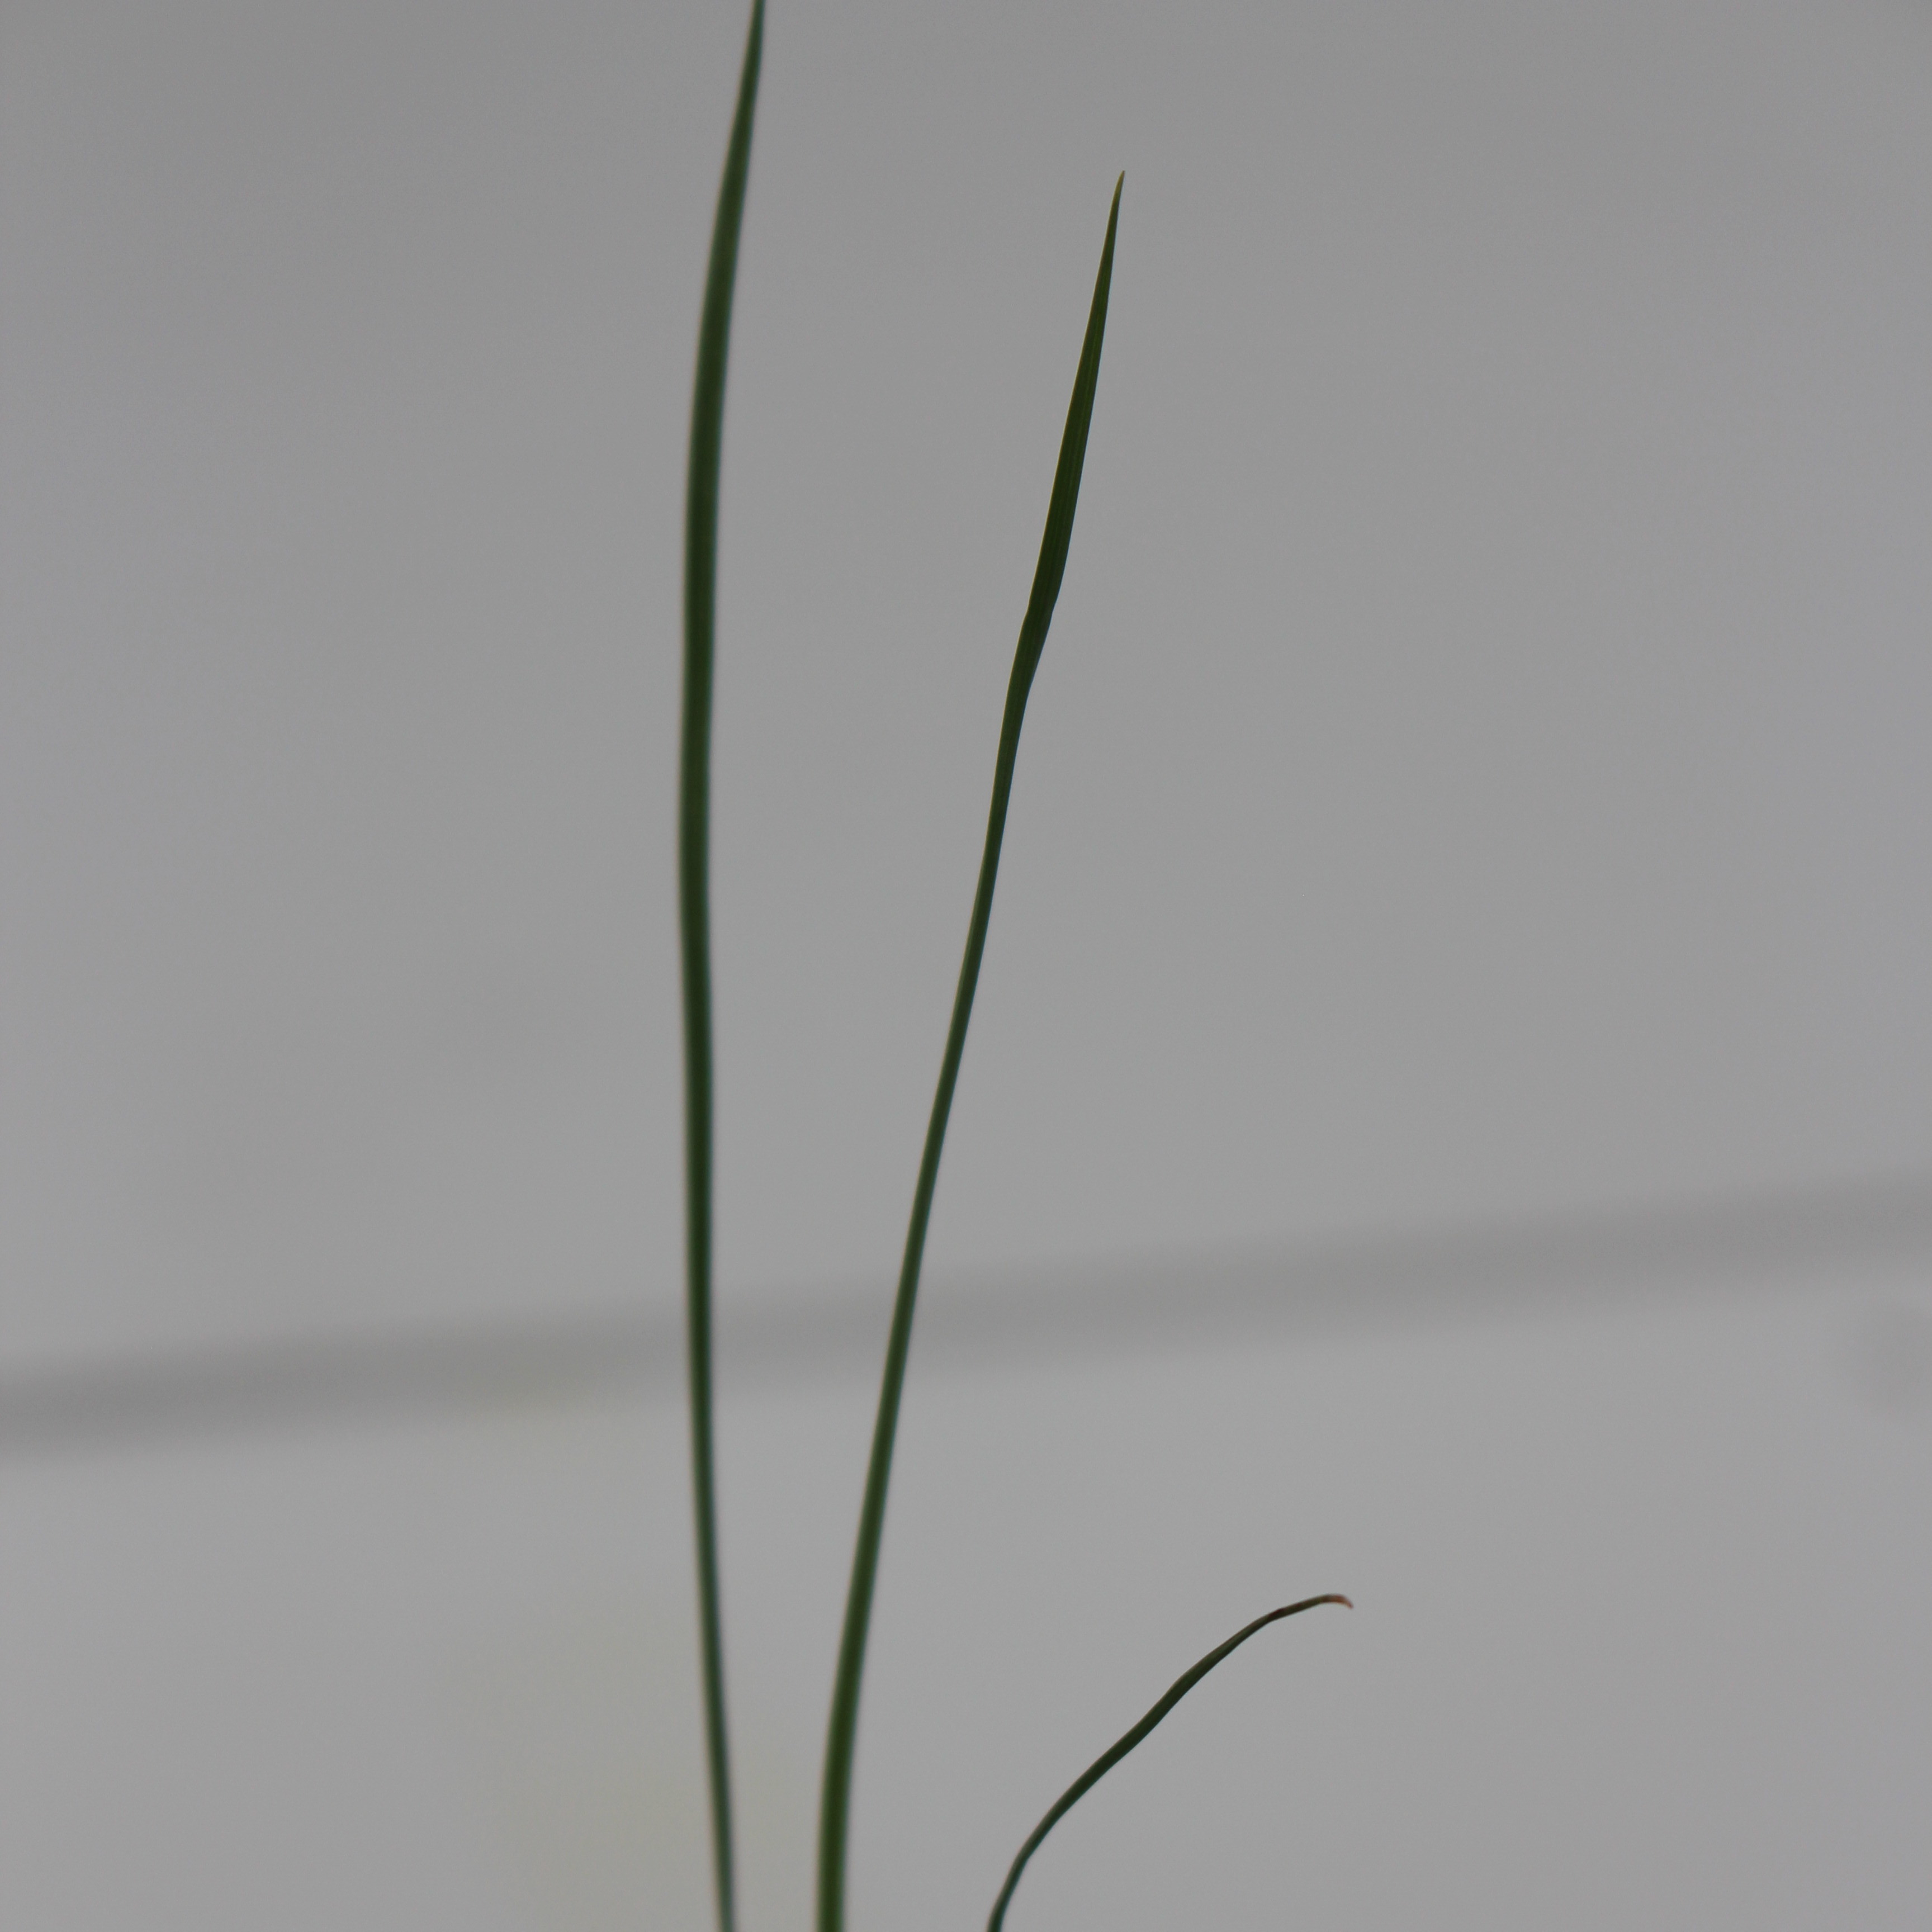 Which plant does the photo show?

Lolium multiflorum
